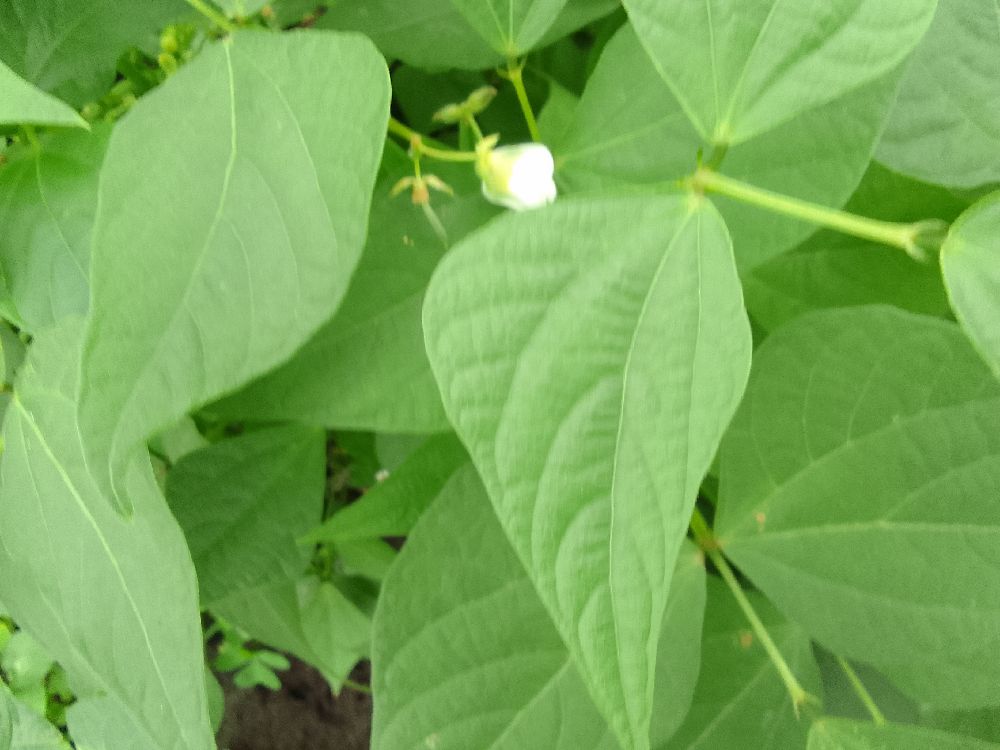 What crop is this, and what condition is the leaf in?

common bean, healthy
